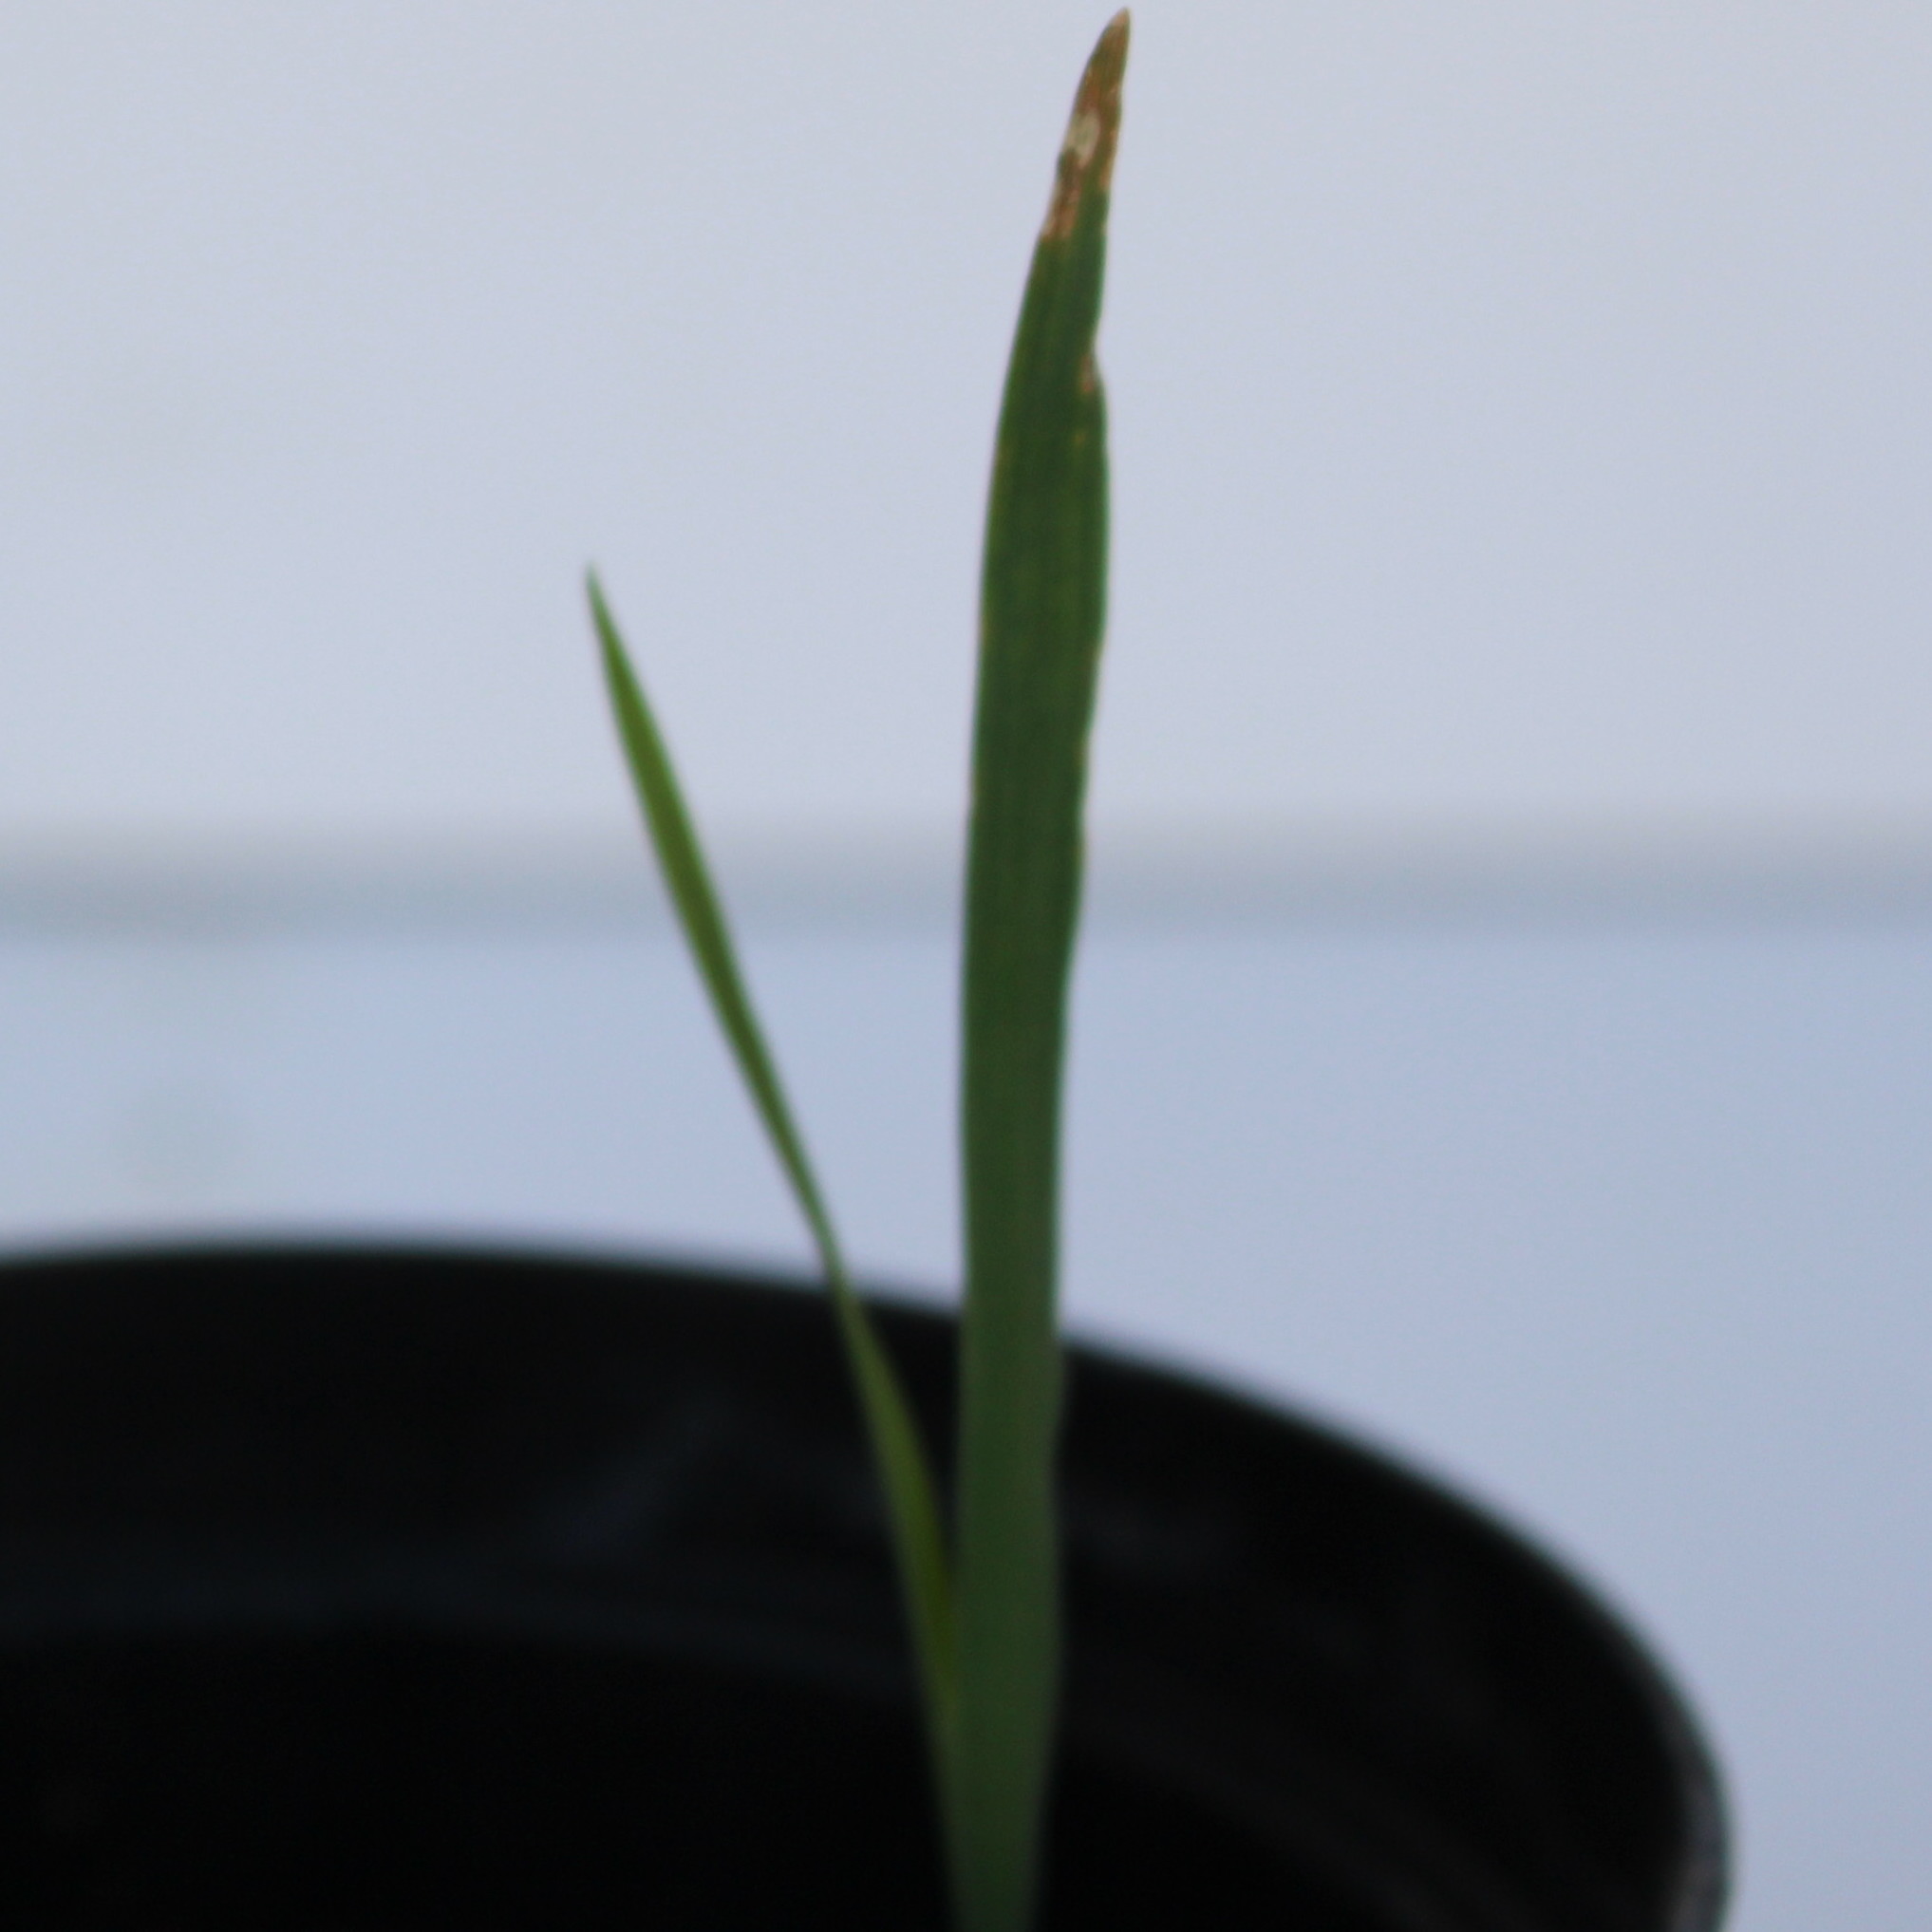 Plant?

Avena sterilis
